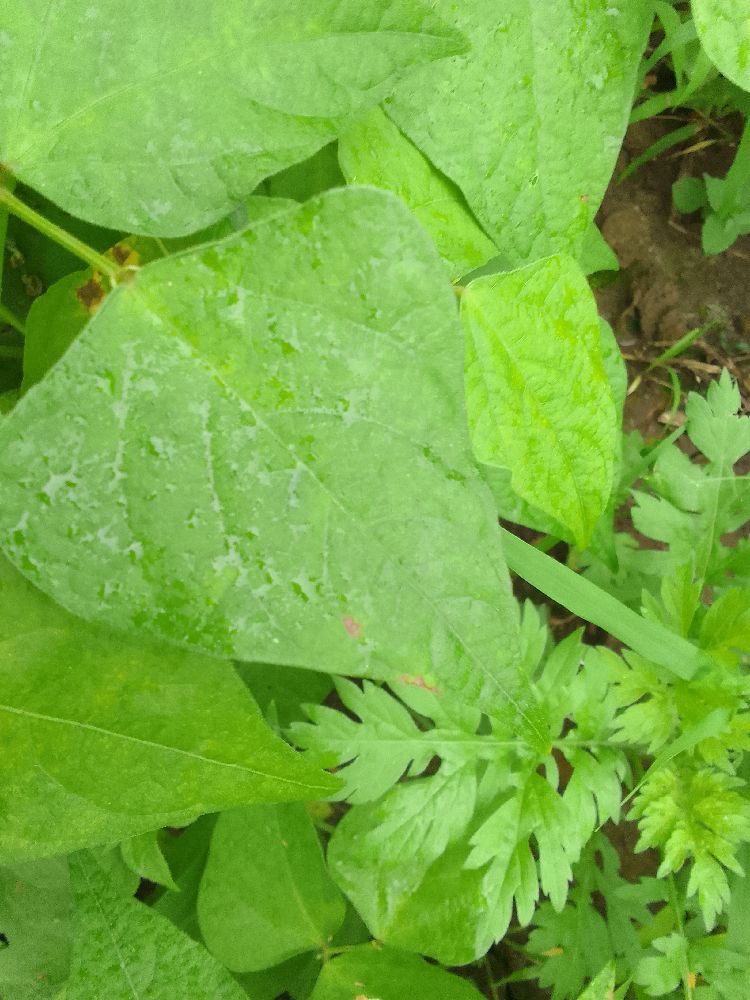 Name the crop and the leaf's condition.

common bean, healthy
